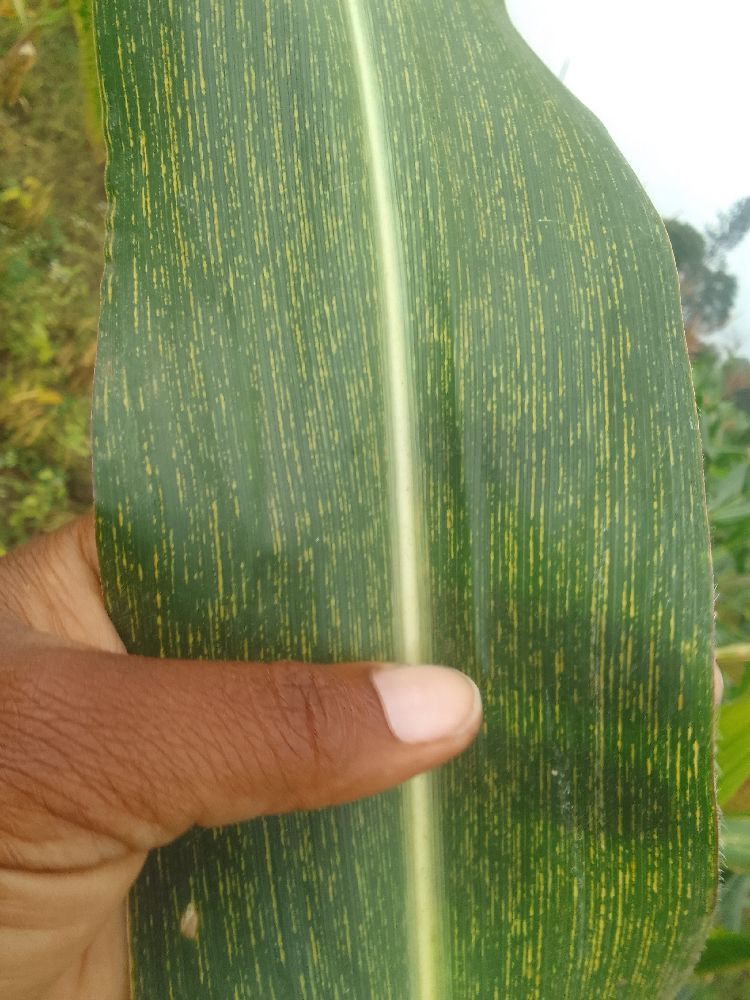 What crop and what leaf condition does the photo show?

maize, maize streak virus
